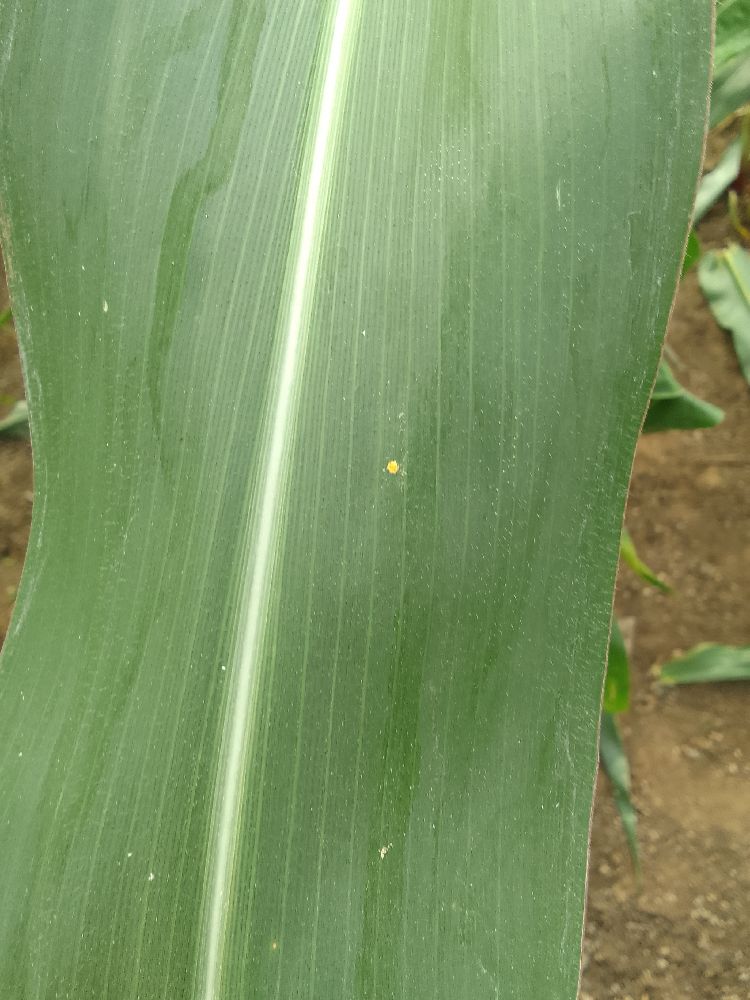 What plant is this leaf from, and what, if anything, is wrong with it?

maize, healthy
